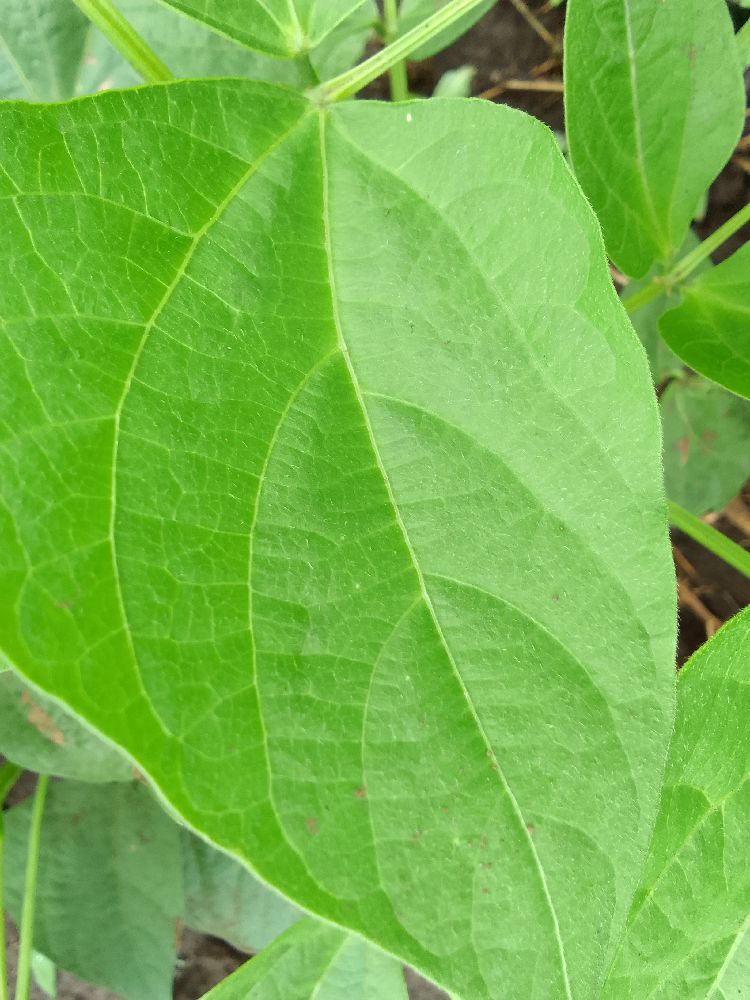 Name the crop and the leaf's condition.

common bean, healthy
